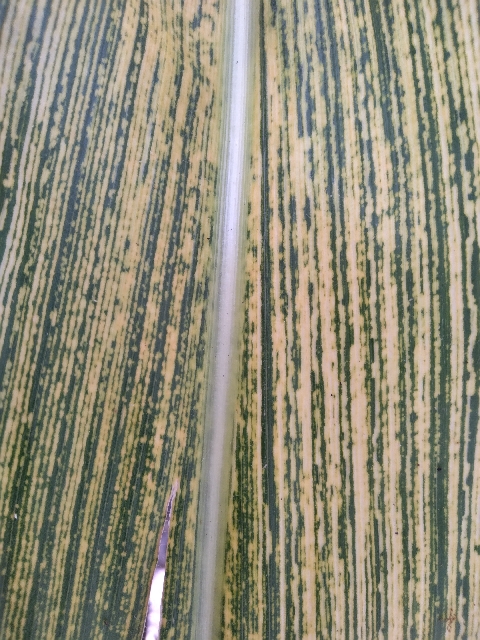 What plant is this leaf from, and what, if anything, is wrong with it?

maize, maize streak virus
